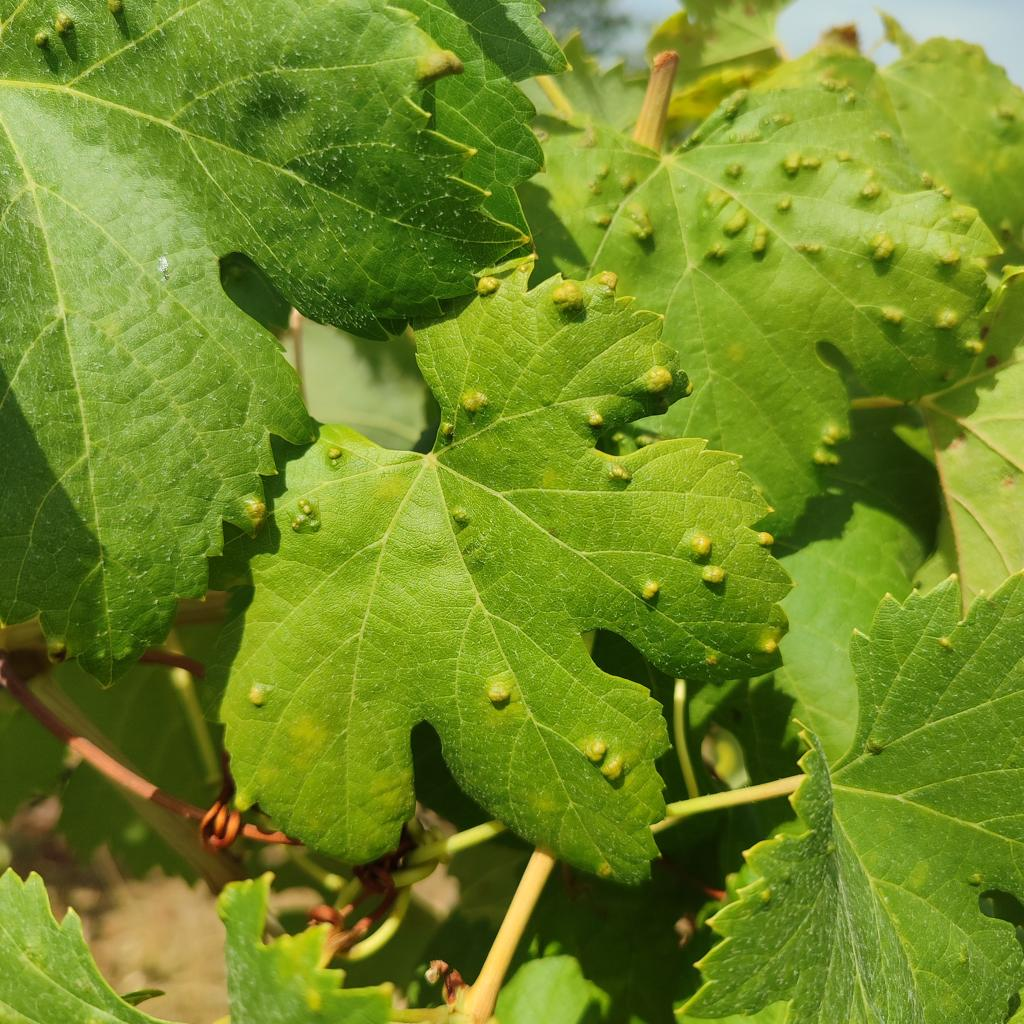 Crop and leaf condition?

grapevine, erineum mite
